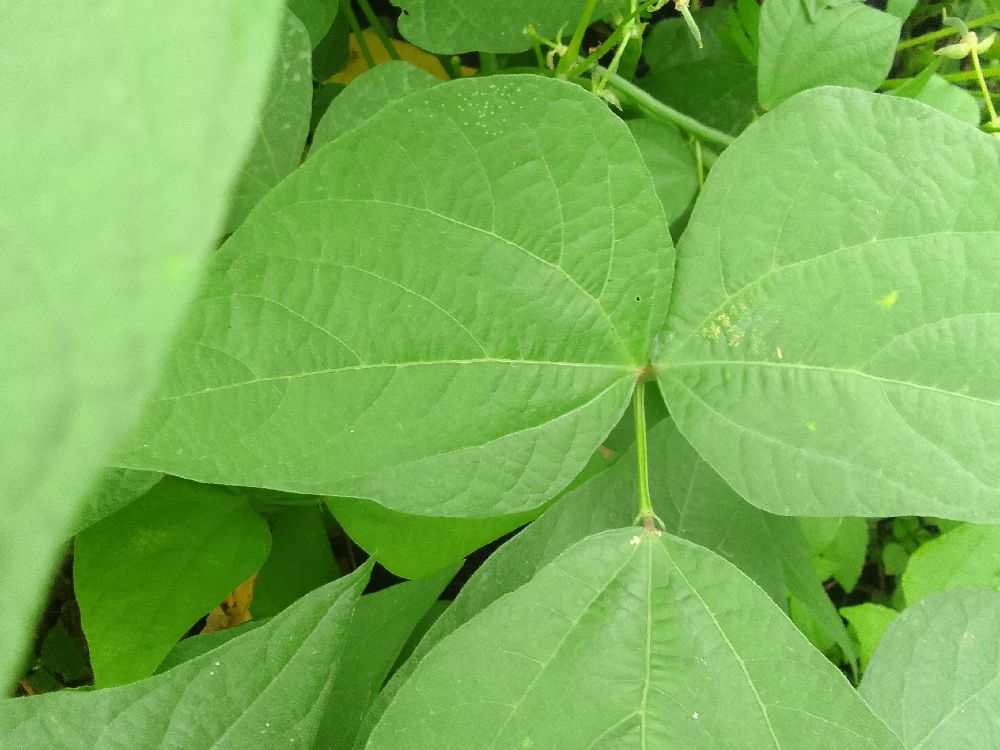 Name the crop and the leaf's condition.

common bean, healthy
